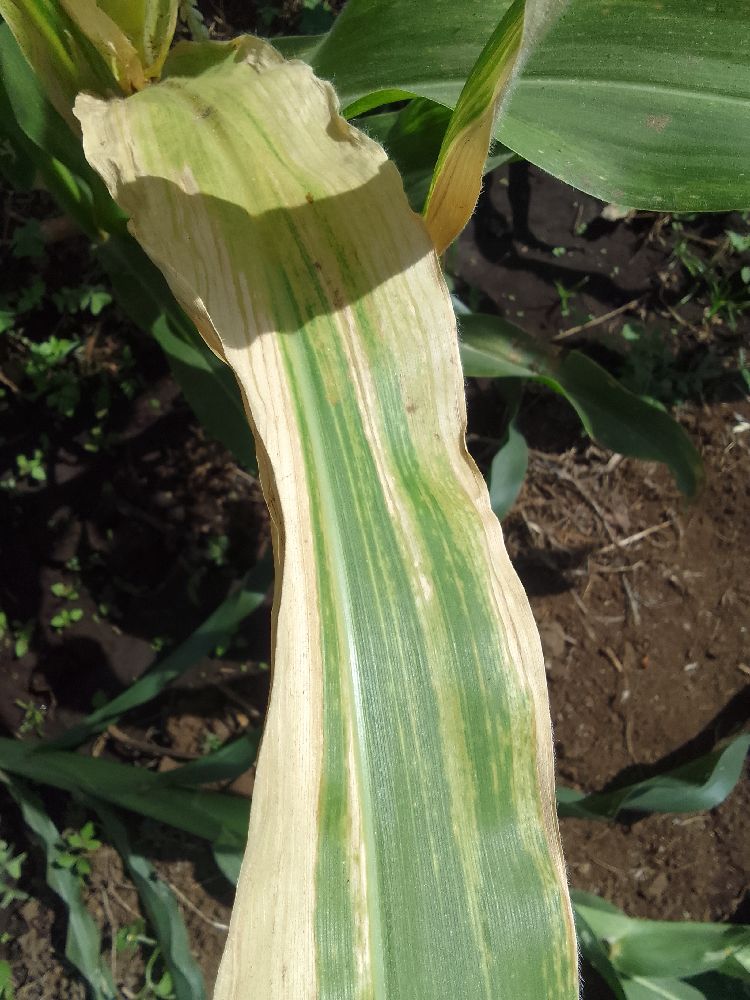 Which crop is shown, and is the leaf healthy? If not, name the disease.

maize, maize lethal necrosis
